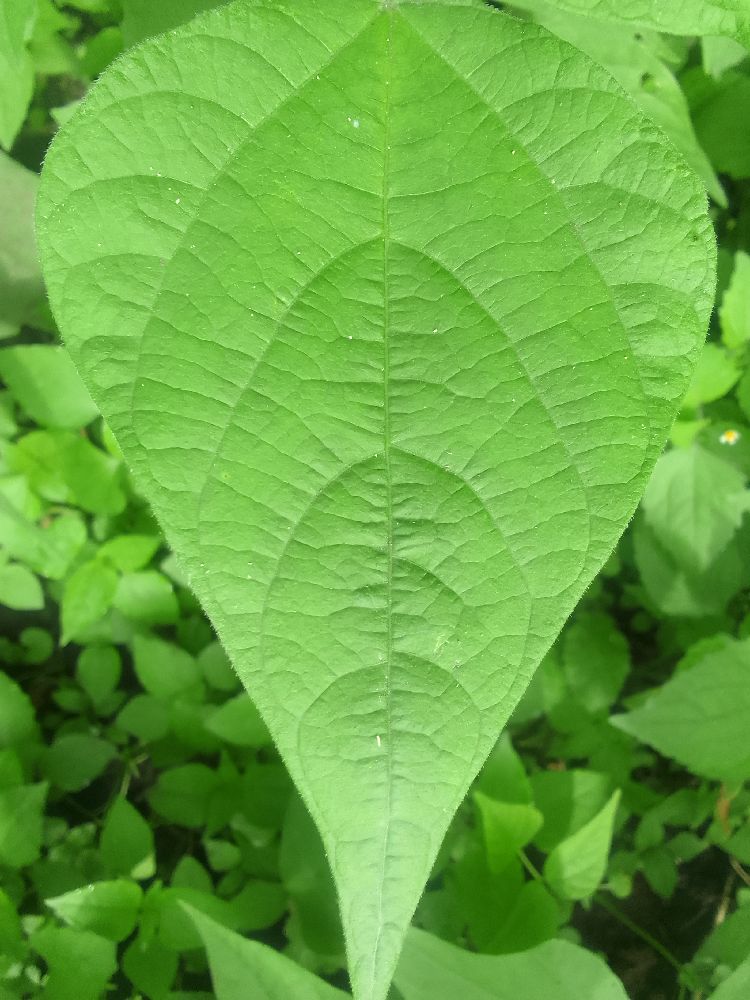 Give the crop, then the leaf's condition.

common bean, healthy
